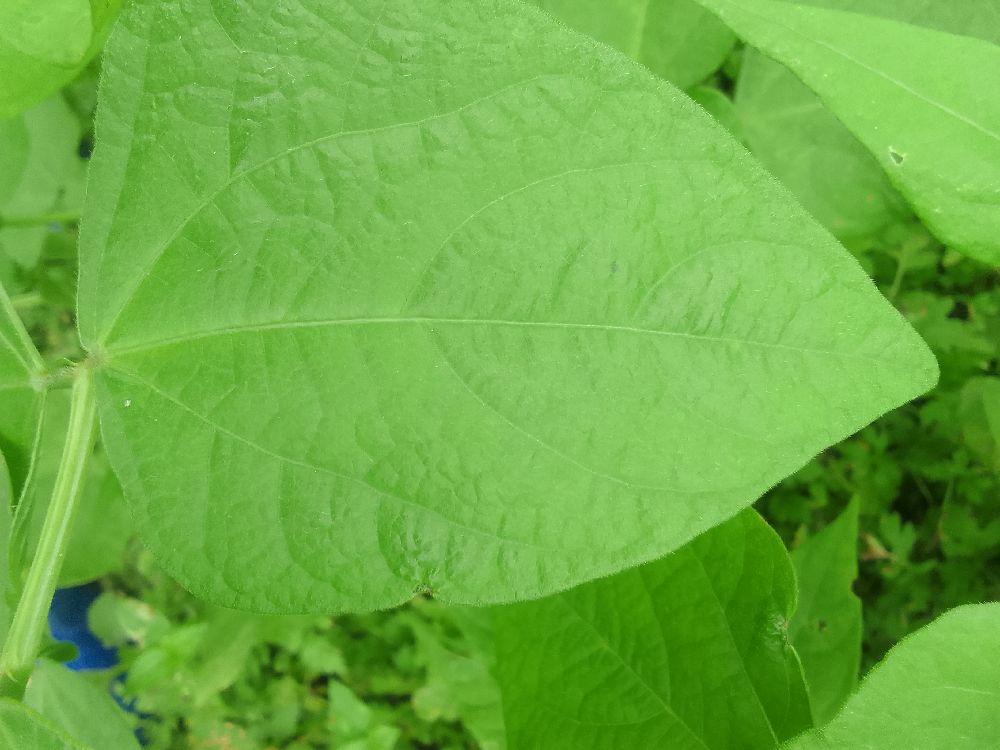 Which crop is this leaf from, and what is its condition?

common bean, healthy
